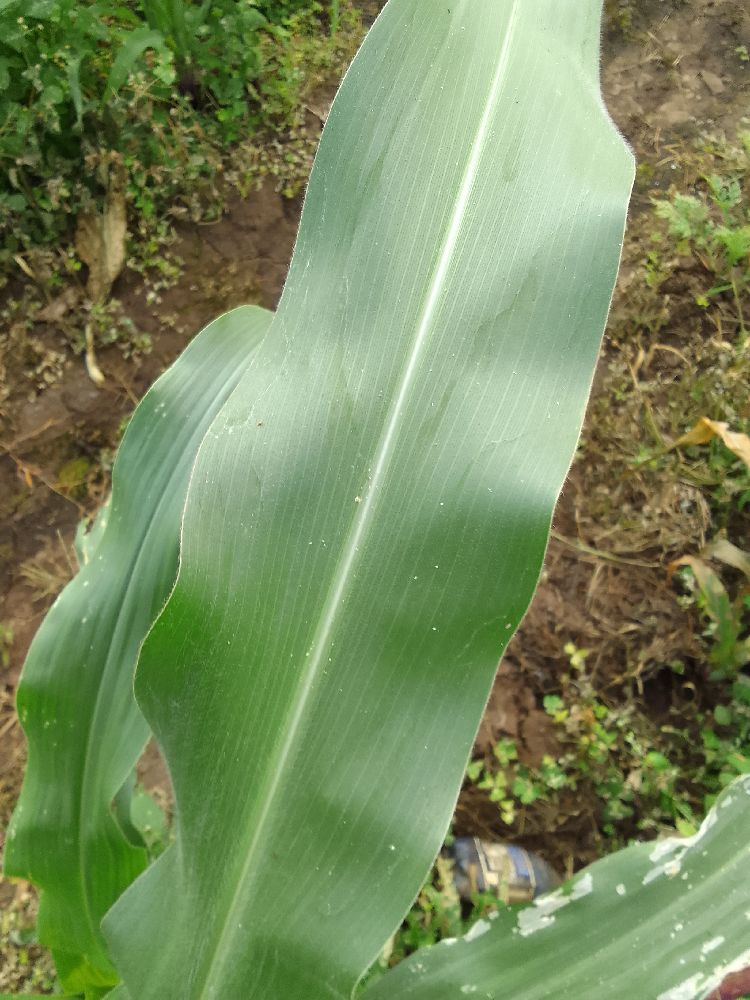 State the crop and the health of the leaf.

maize, healthy
